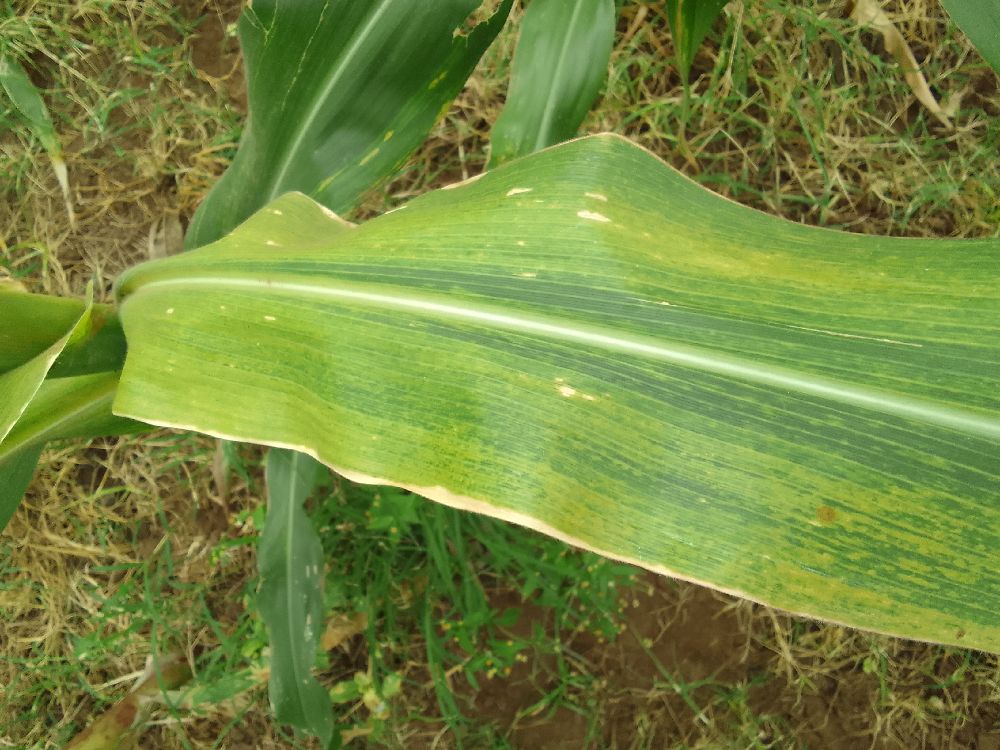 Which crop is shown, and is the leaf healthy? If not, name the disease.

maize, maize lethal necrosis
